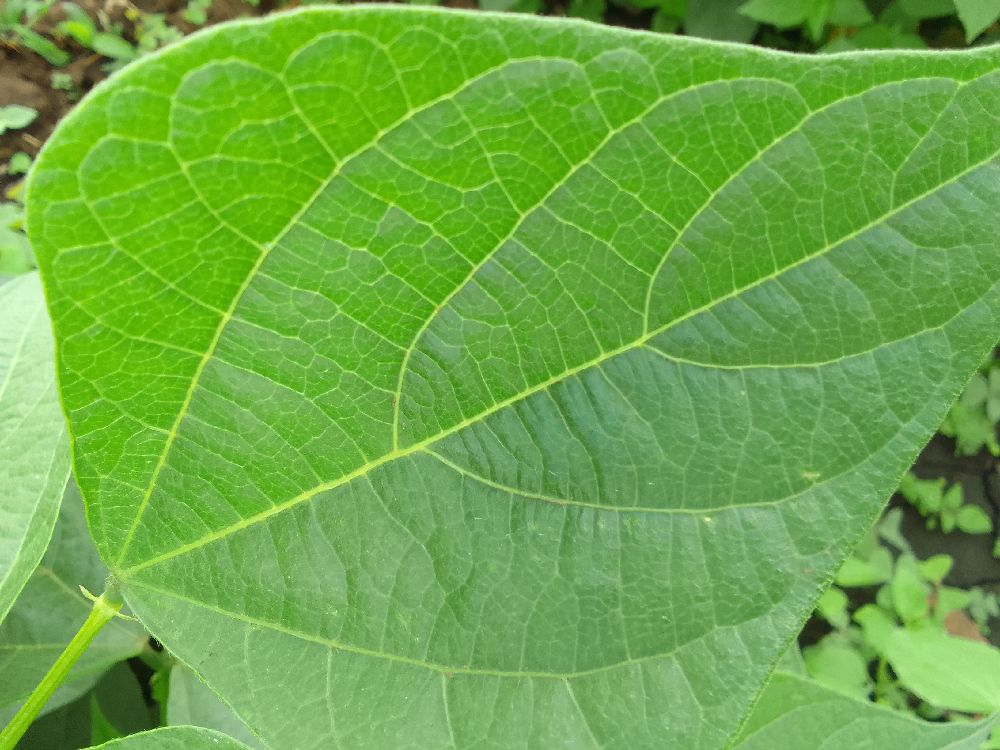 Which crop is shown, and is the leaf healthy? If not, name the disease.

common bean, healthy
